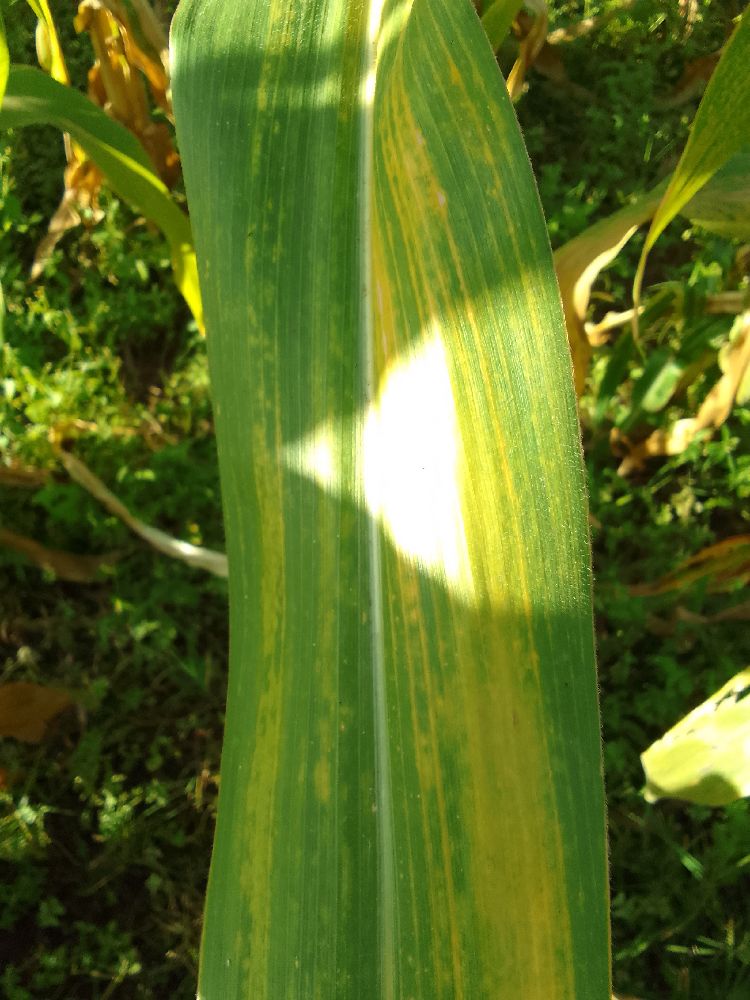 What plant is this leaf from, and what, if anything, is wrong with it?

maize, maize lethal necrosis
